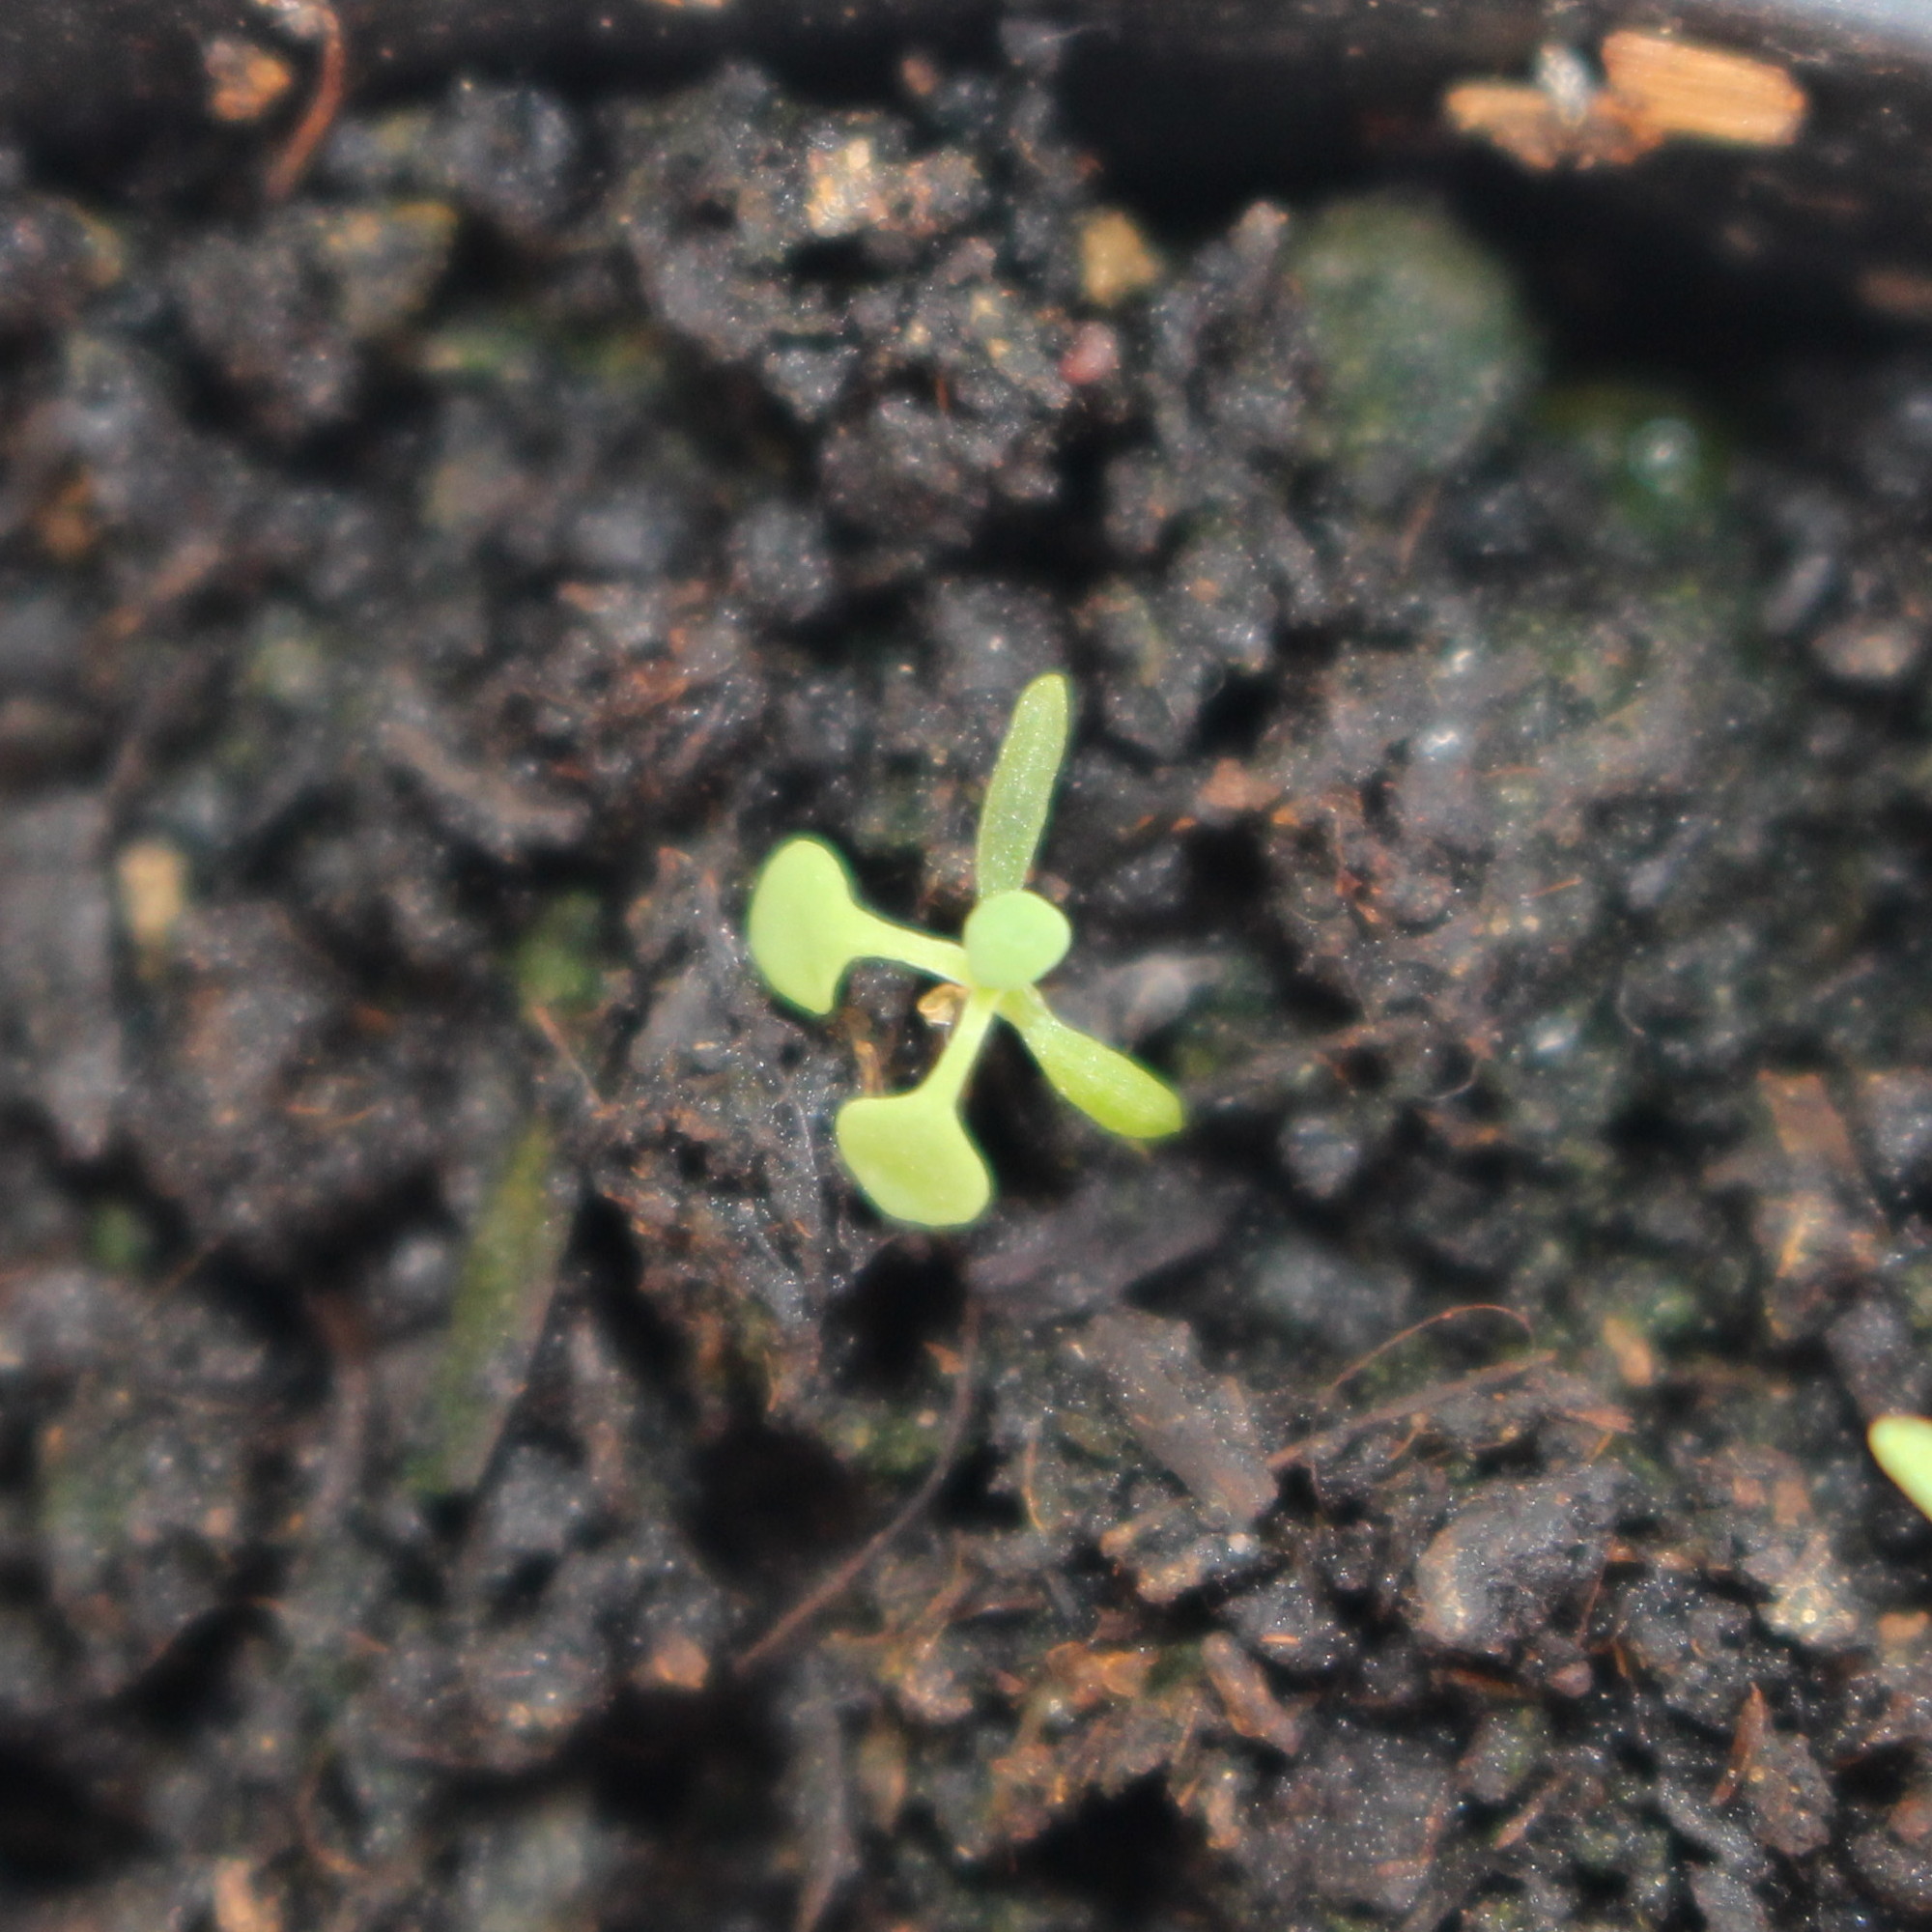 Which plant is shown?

Papaver rhoeas
